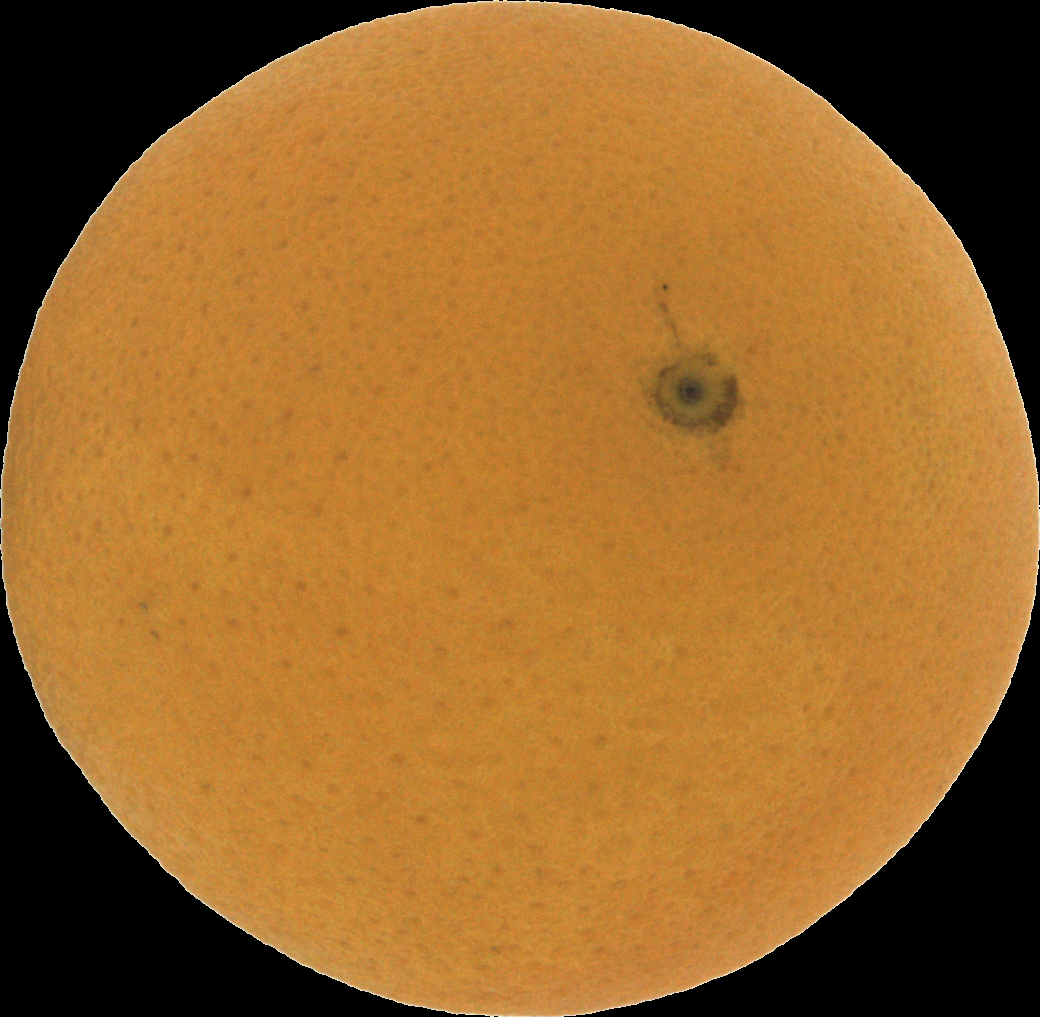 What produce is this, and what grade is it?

orange, good
